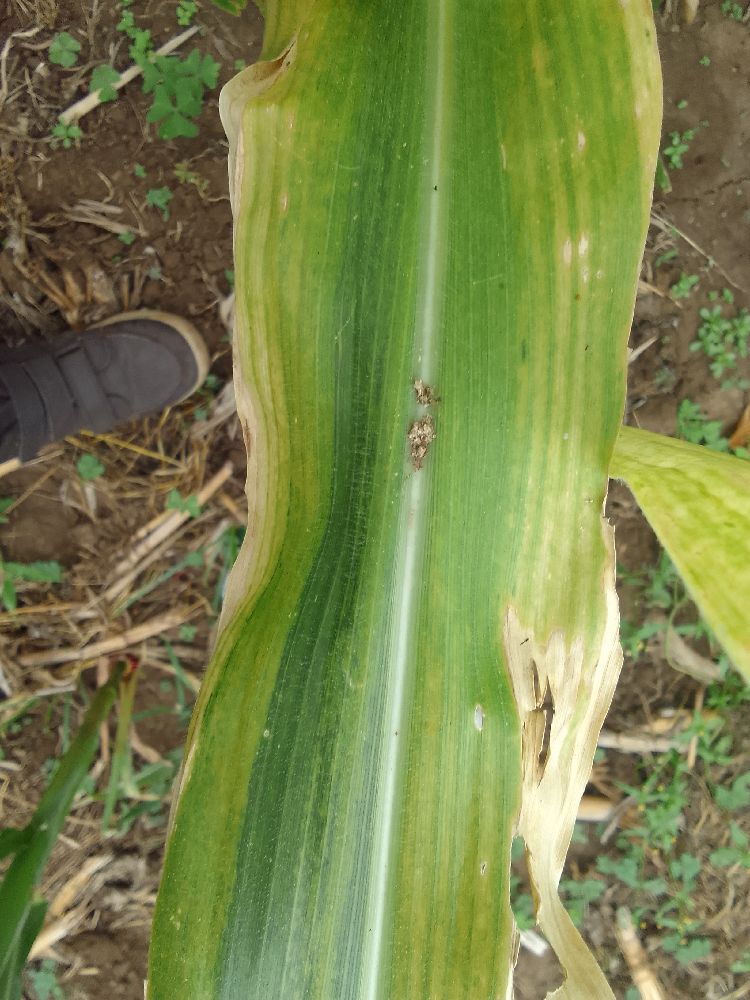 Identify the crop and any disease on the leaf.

maize, maize lethal necrosis
